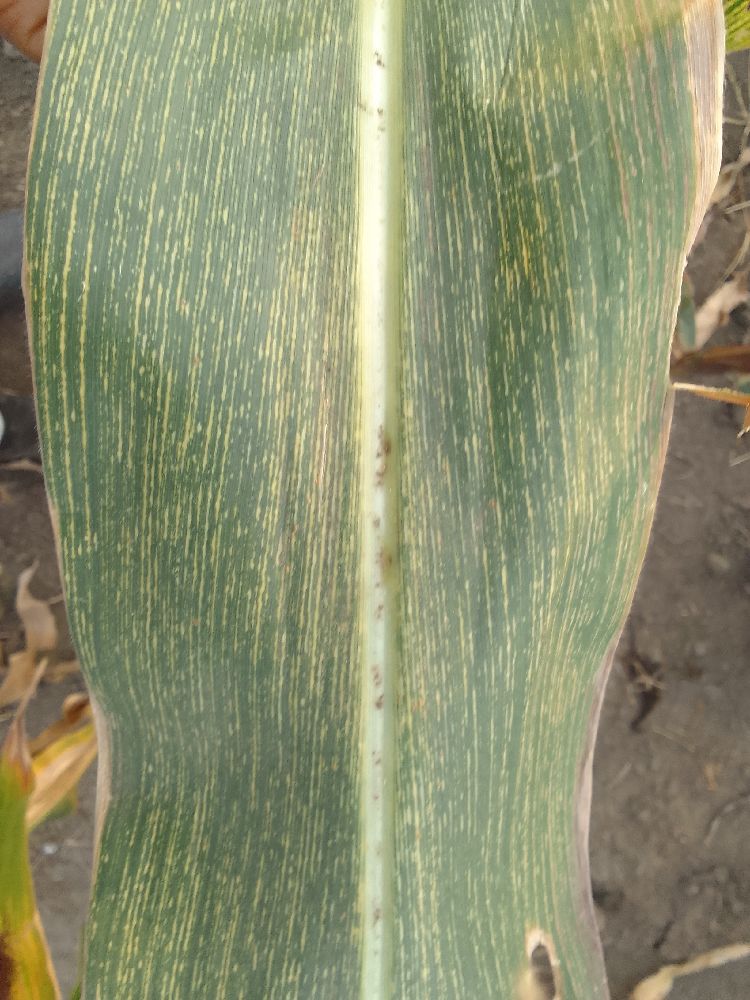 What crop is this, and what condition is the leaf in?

maize, maize streak virus
